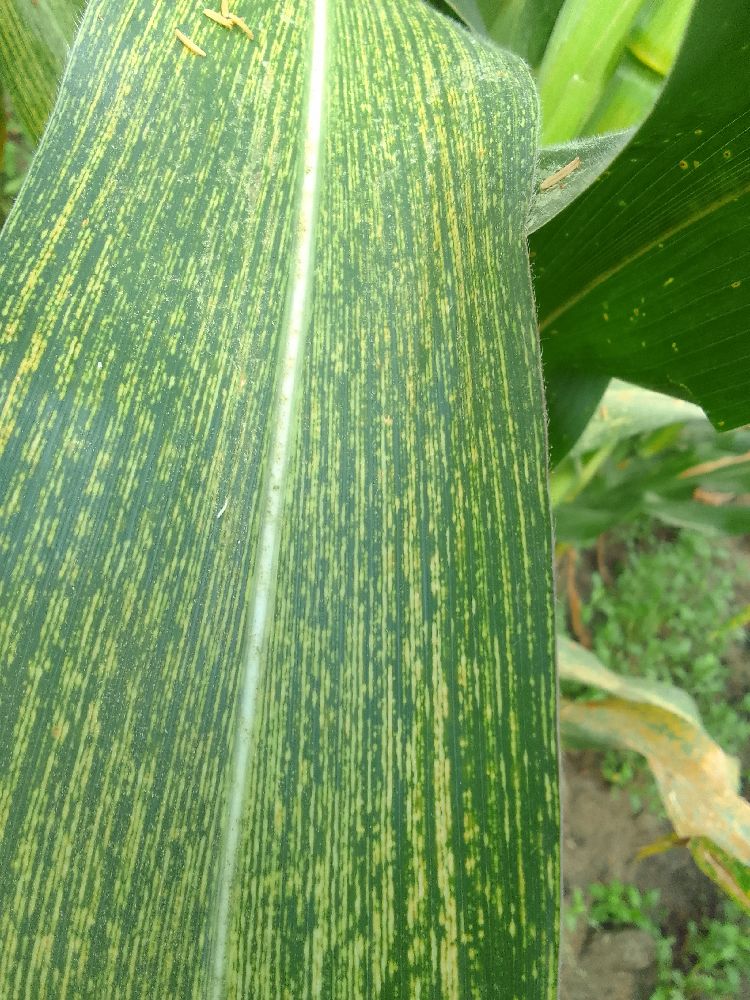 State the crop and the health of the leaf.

maize, maize streak virus
